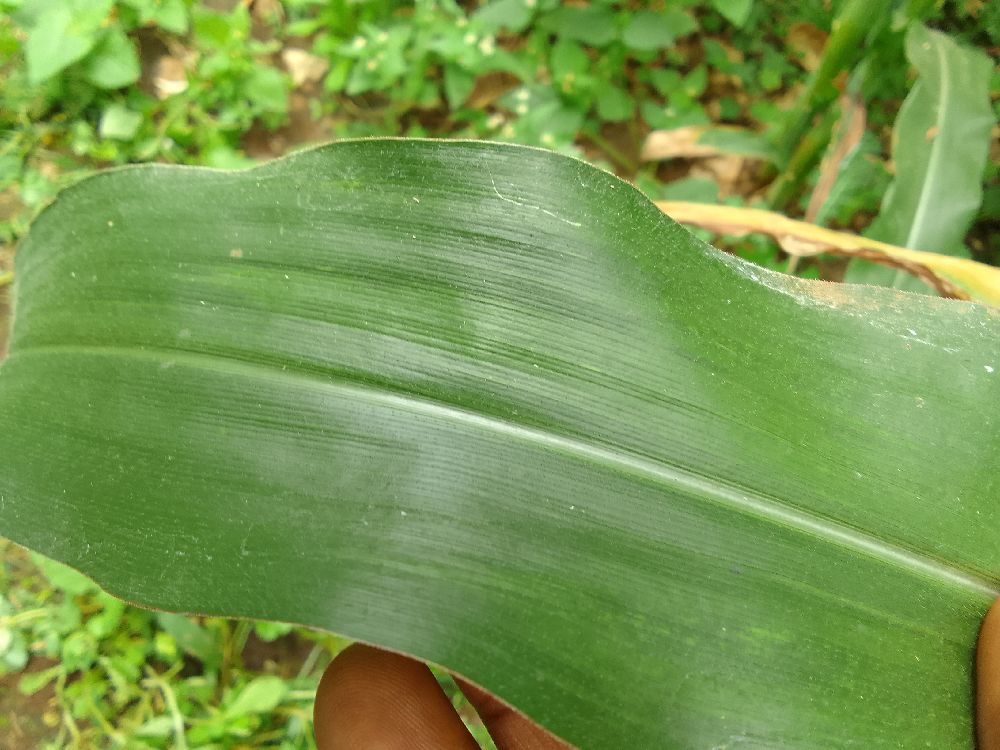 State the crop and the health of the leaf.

maize, healthy
